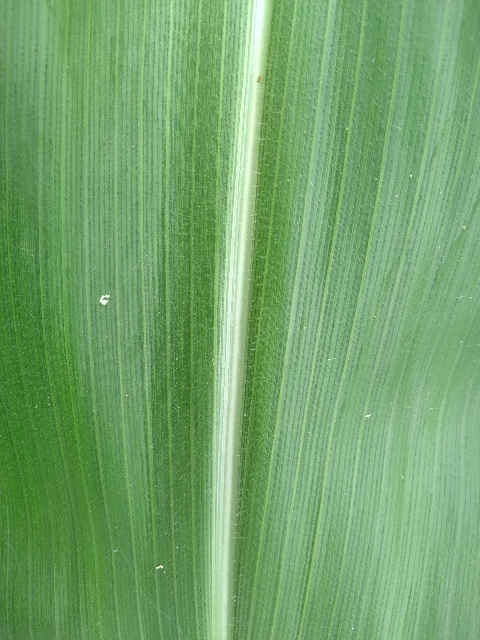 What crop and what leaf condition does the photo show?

maize, healthy
